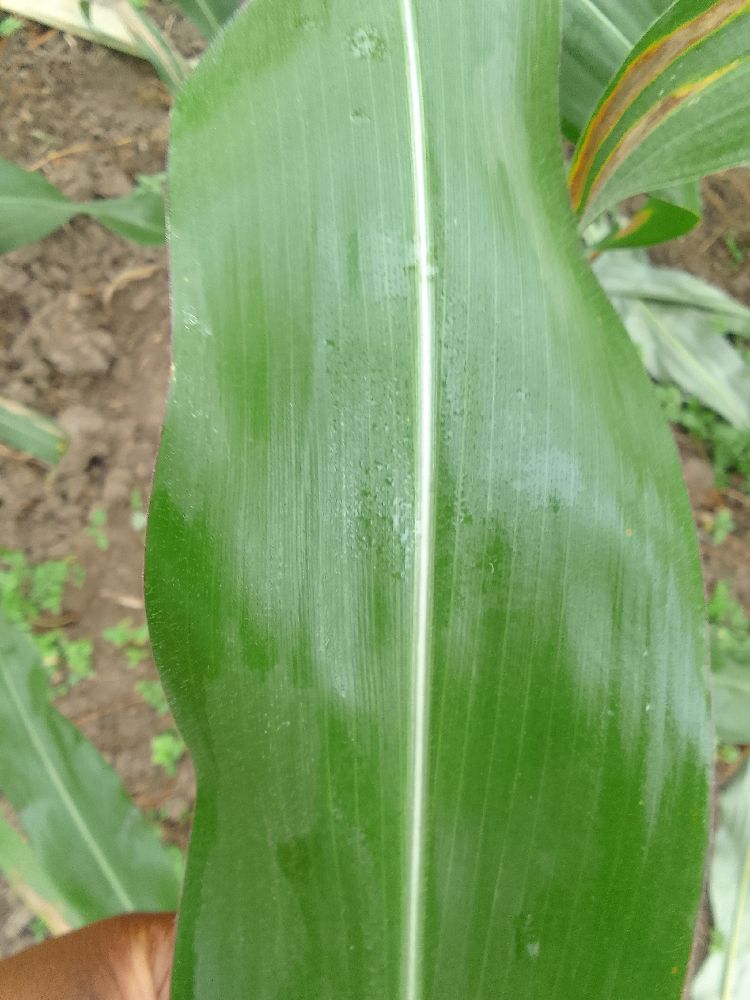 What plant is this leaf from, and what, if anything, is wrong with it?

maize, healthy
